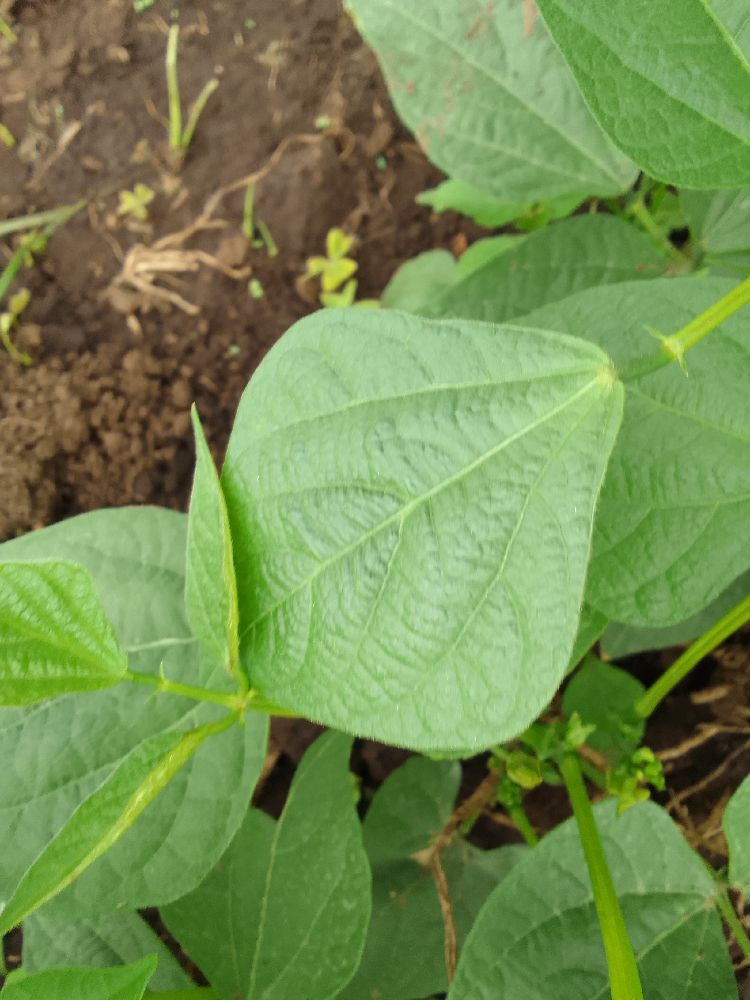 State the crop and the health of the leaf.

common bean, healthy
